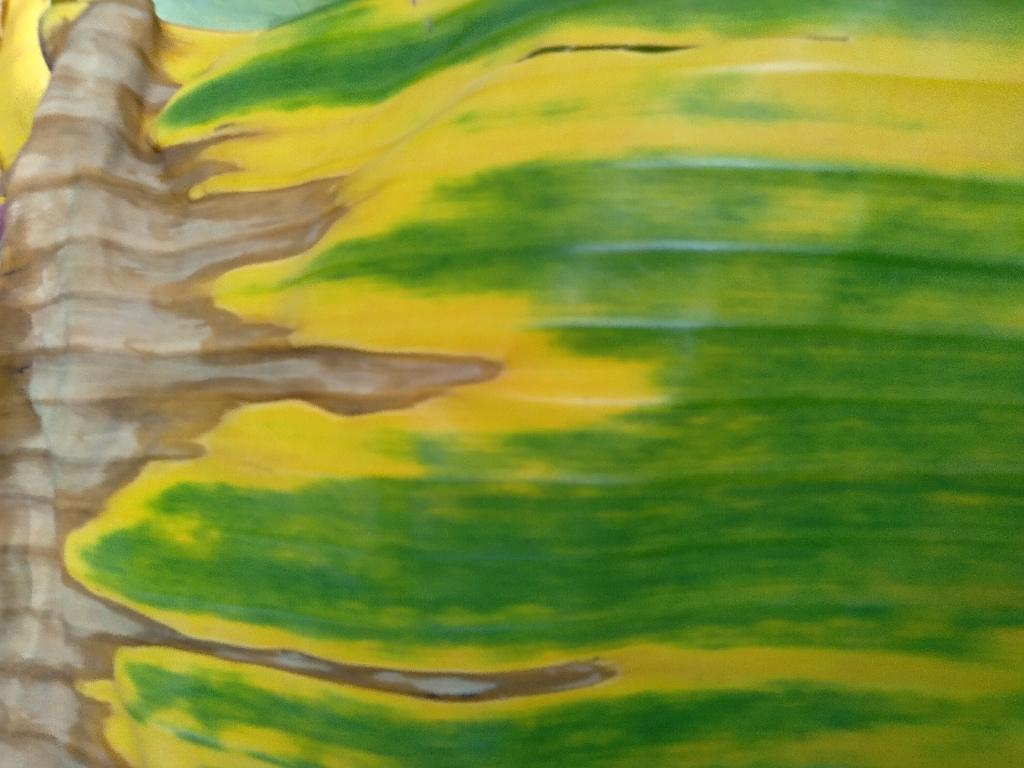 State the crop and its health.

banana, fusarium wilt race 1
